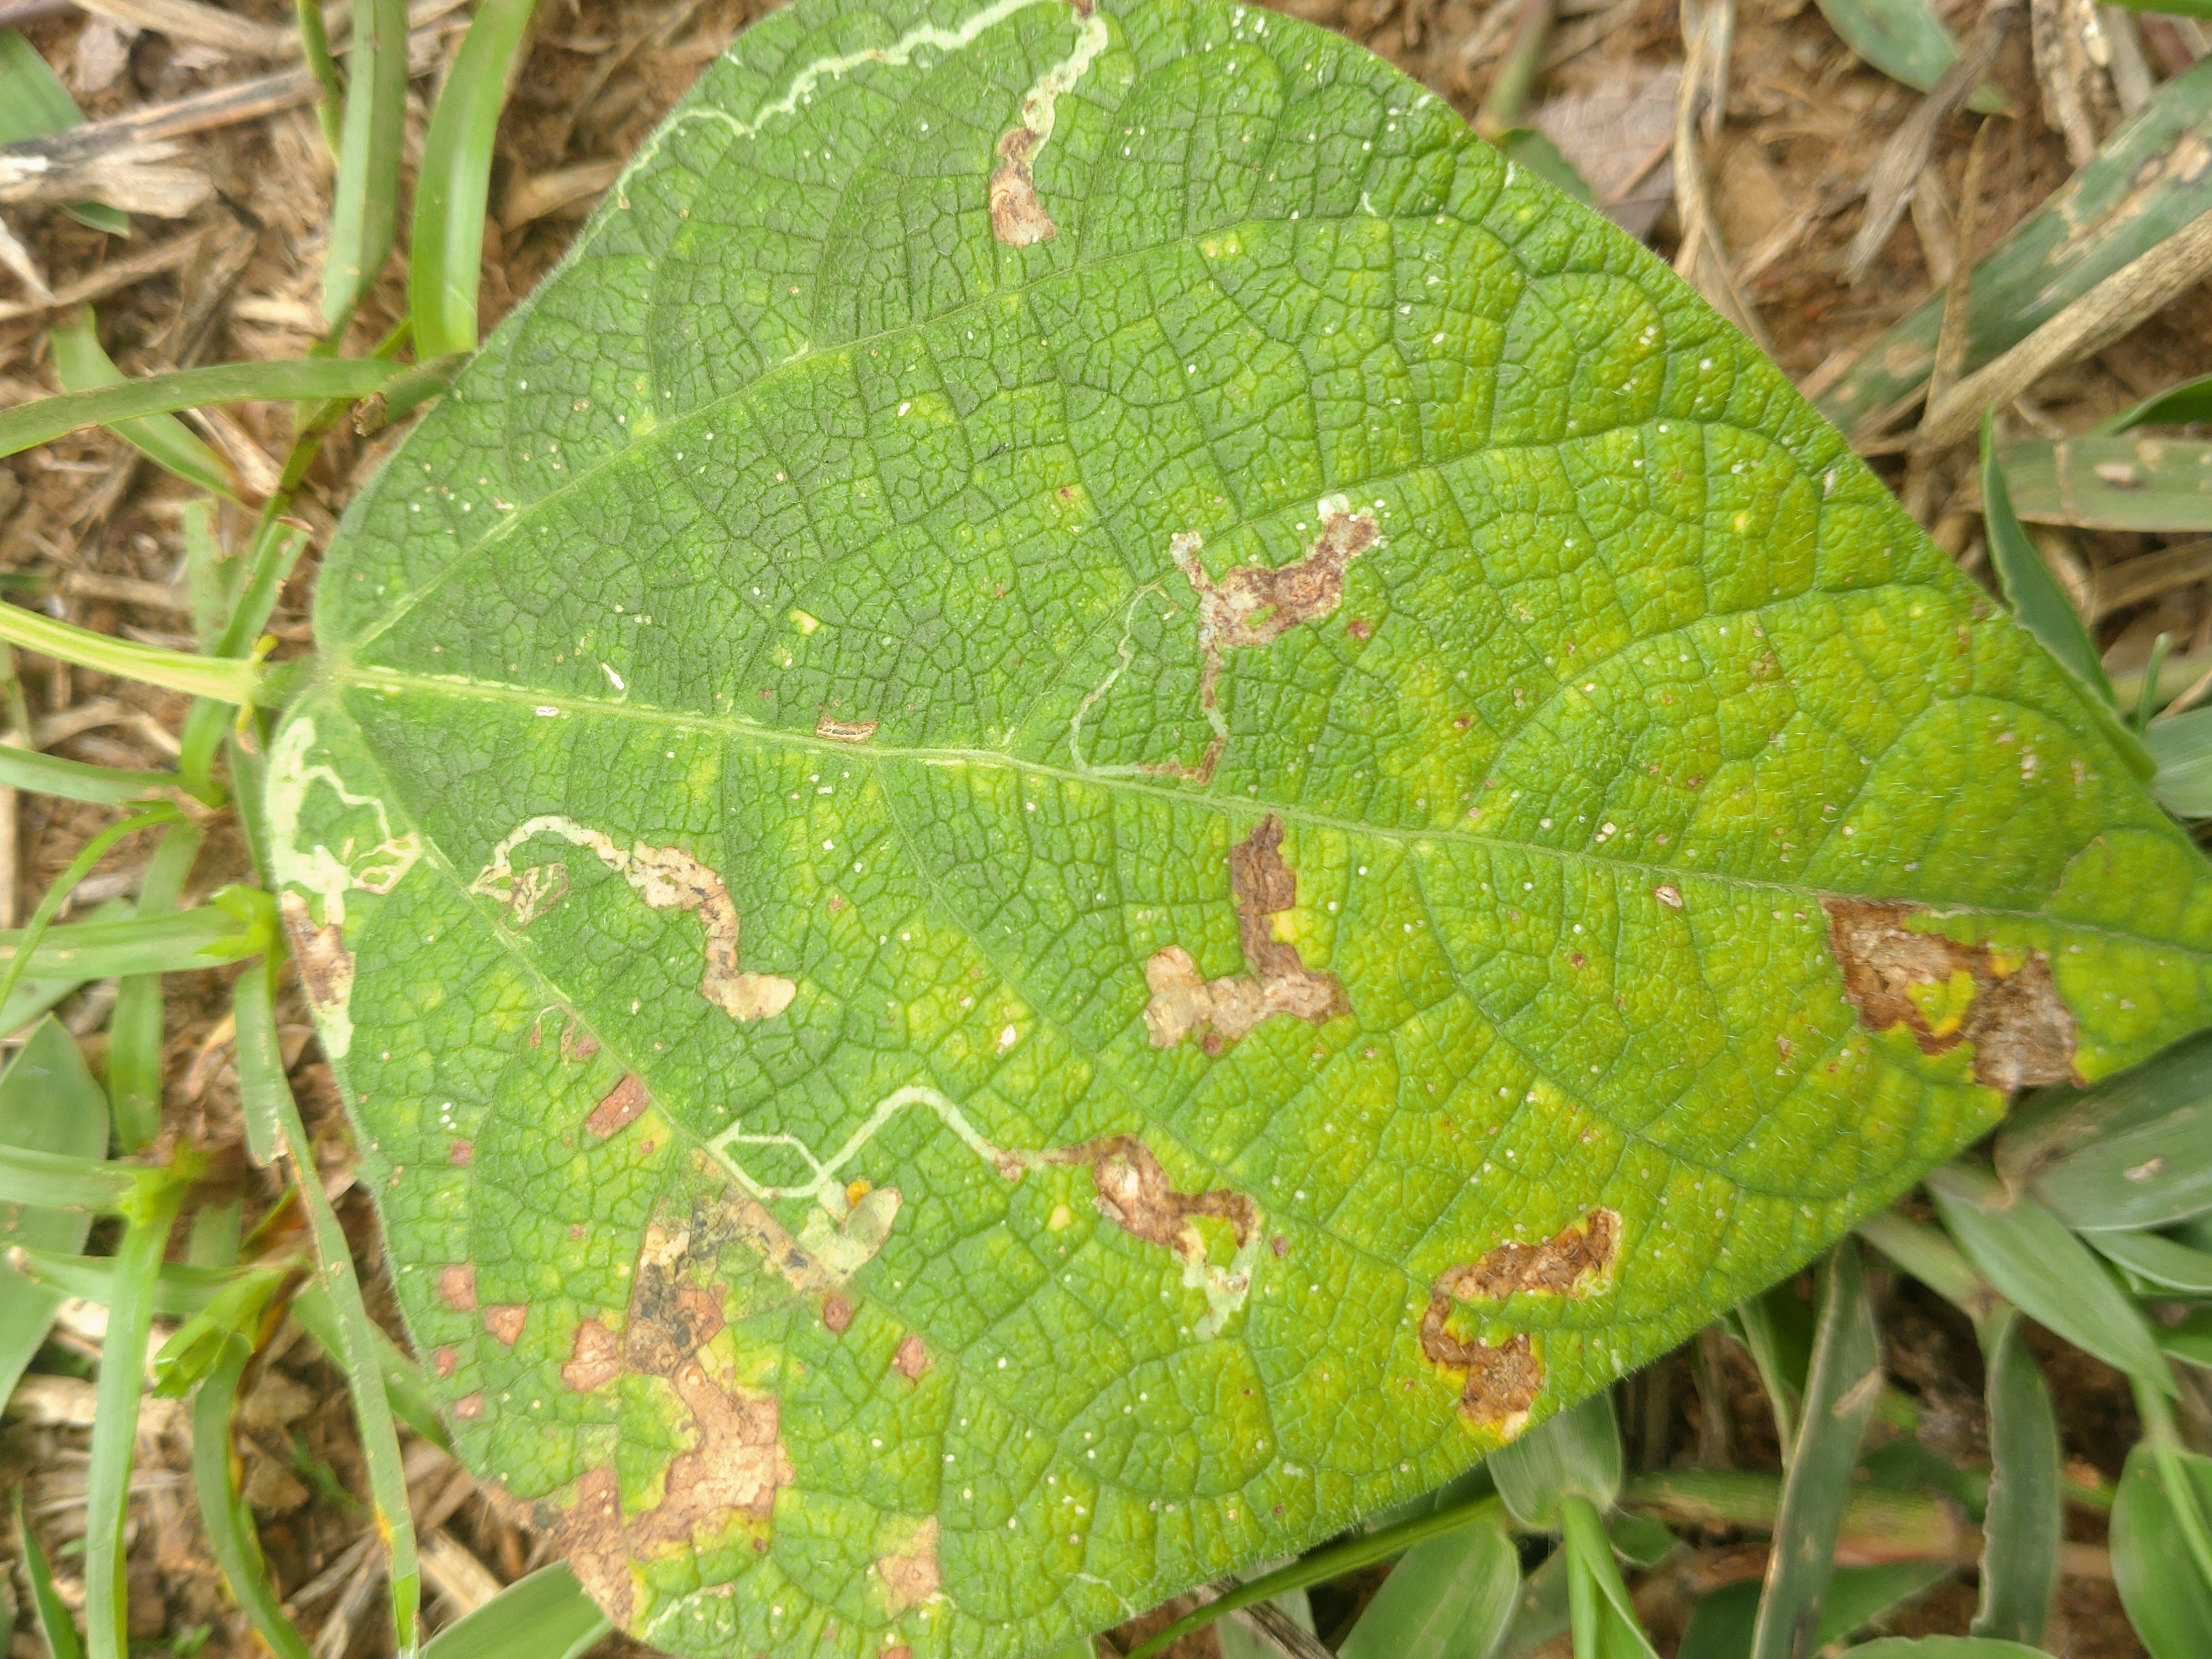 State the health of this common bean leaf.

rust
